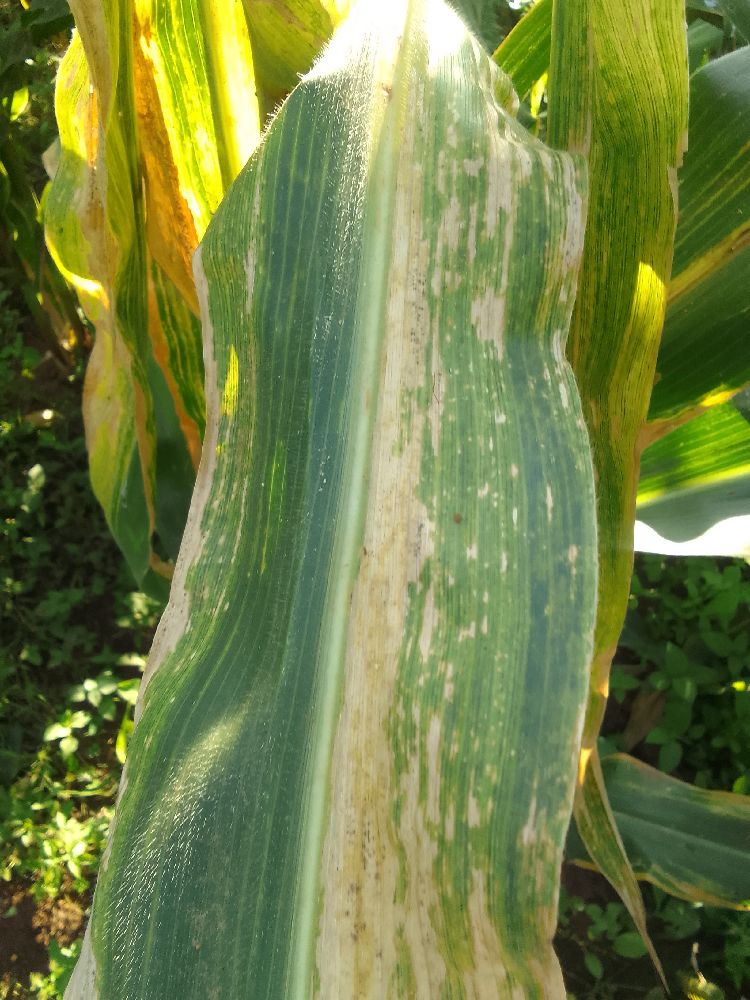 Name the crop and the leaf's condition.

maize, maize lethal necrosis
